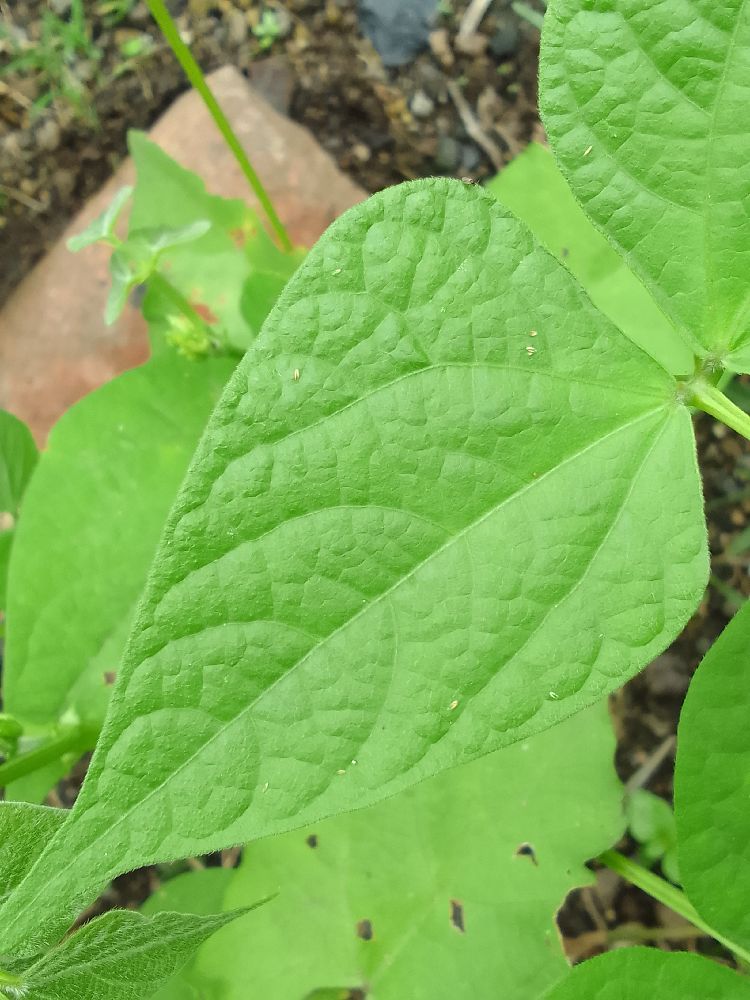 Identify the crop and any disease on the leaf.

common bean, healthy
